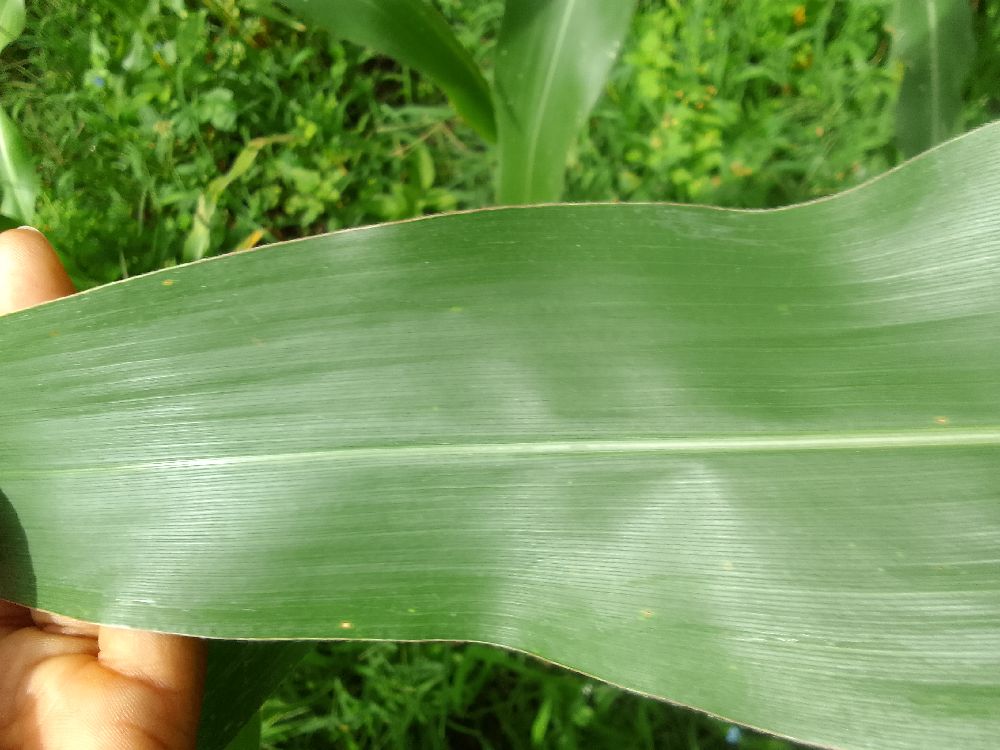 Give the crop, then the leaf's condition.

maize, healthy
